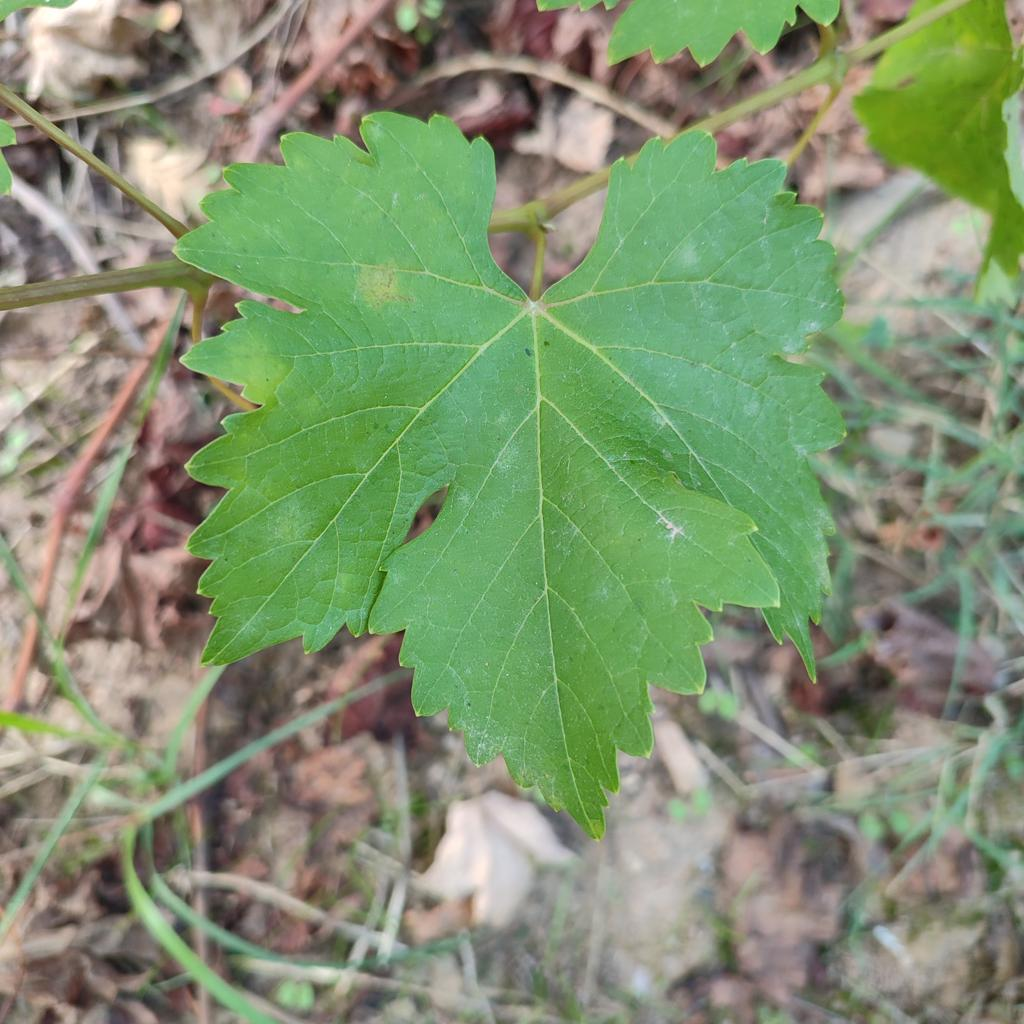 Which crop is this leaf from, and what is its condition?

grapevine, powdery mildew
